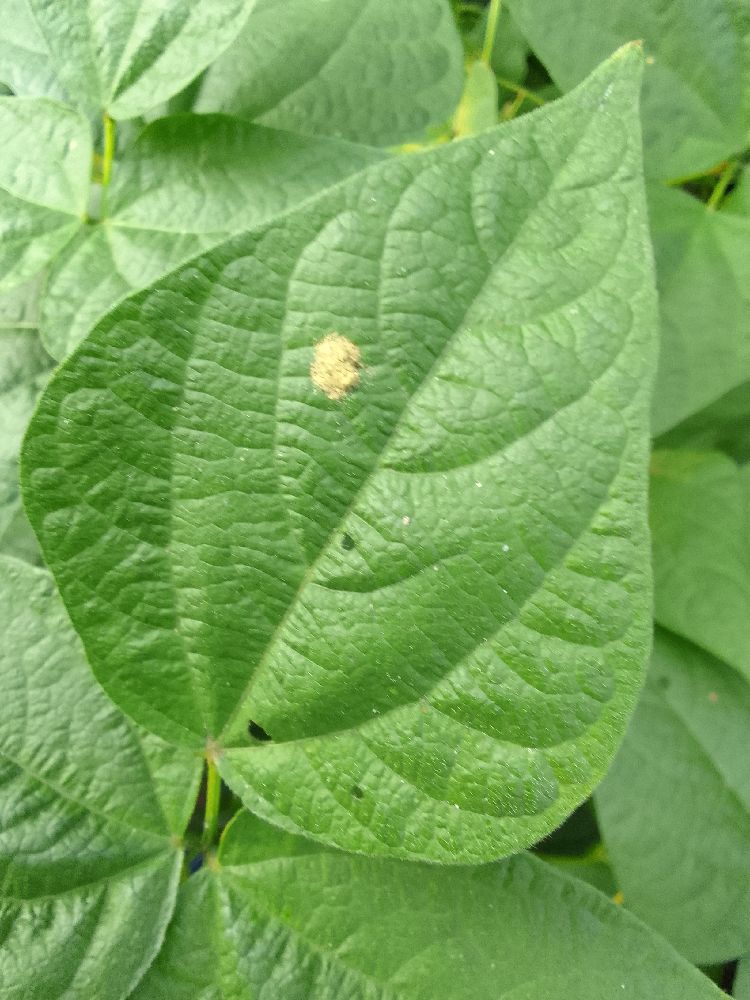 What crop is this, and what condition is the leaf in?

common bean, healthy
